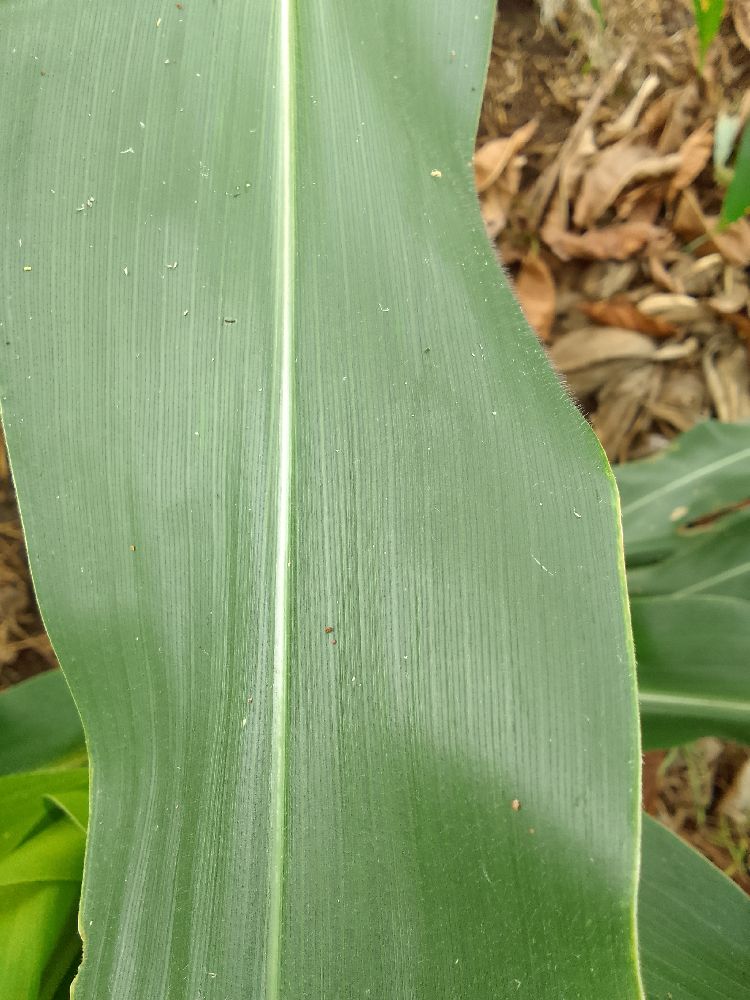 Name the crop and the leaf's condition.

maize, healthy
